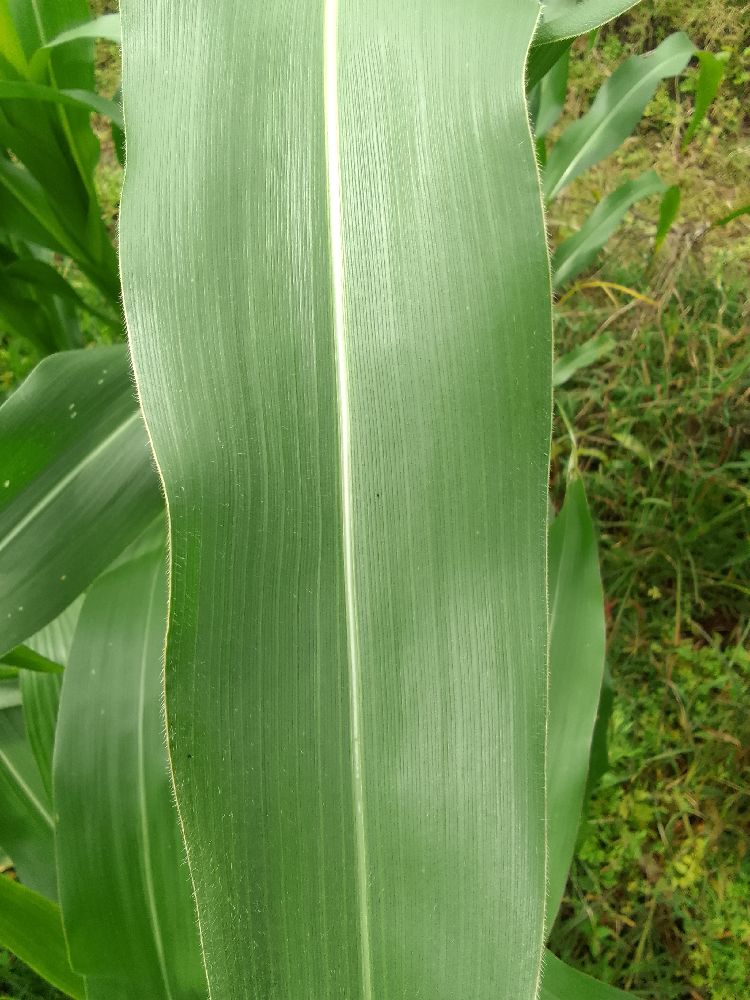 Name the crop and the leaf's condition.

maize, healthy
